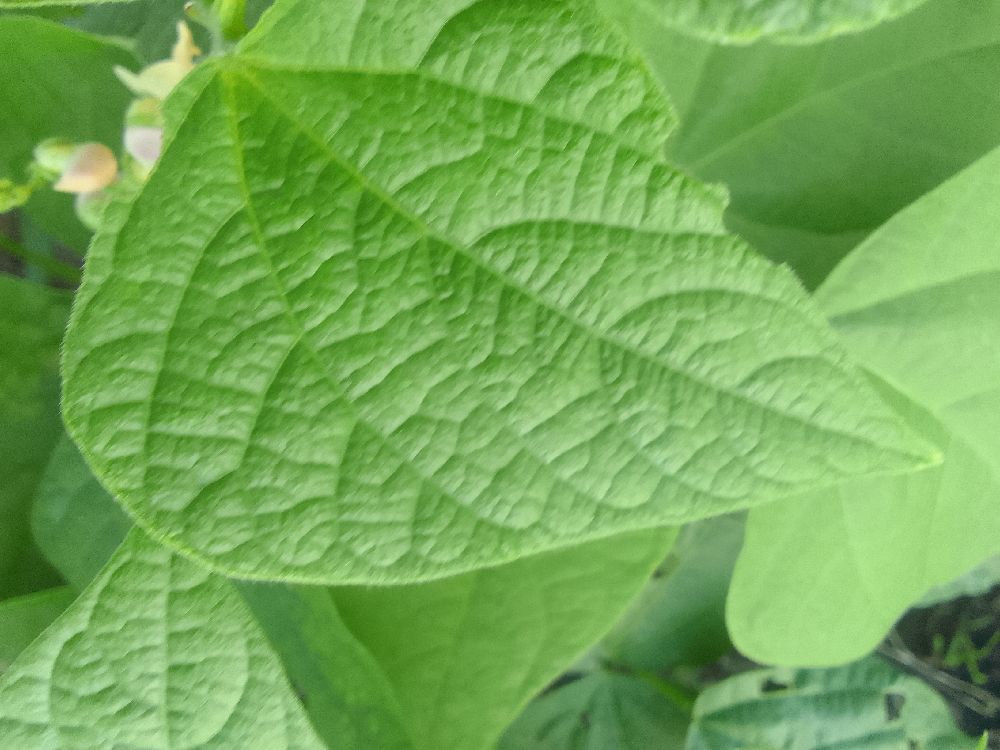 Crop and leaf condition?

common bean, healthy
